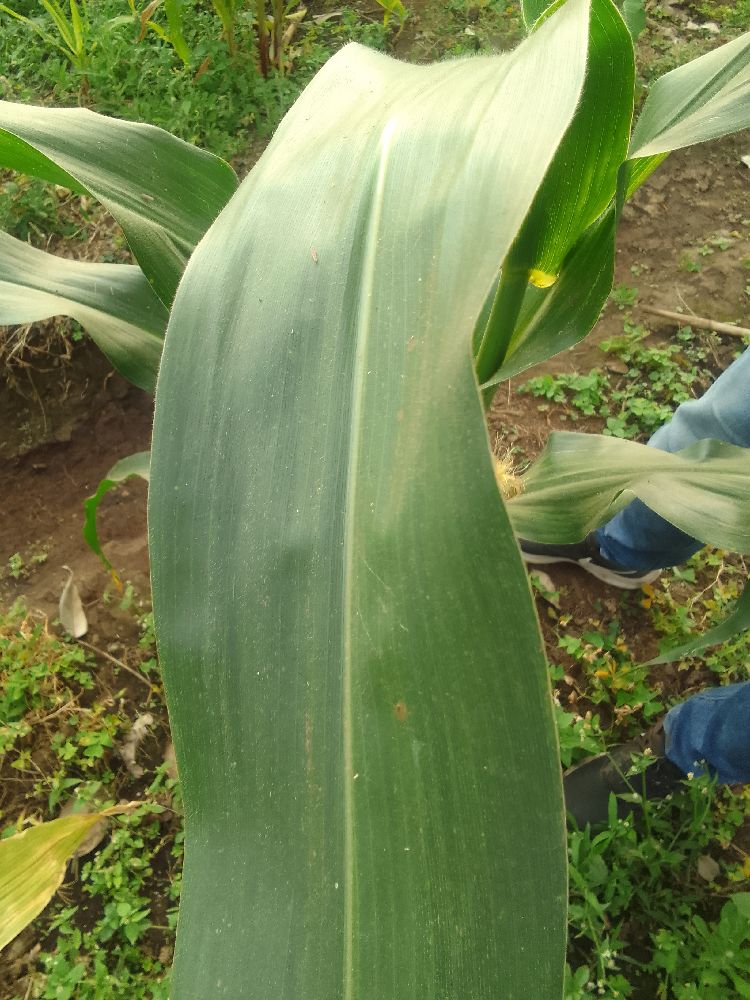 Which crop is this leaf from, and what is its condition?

maize, healthy
